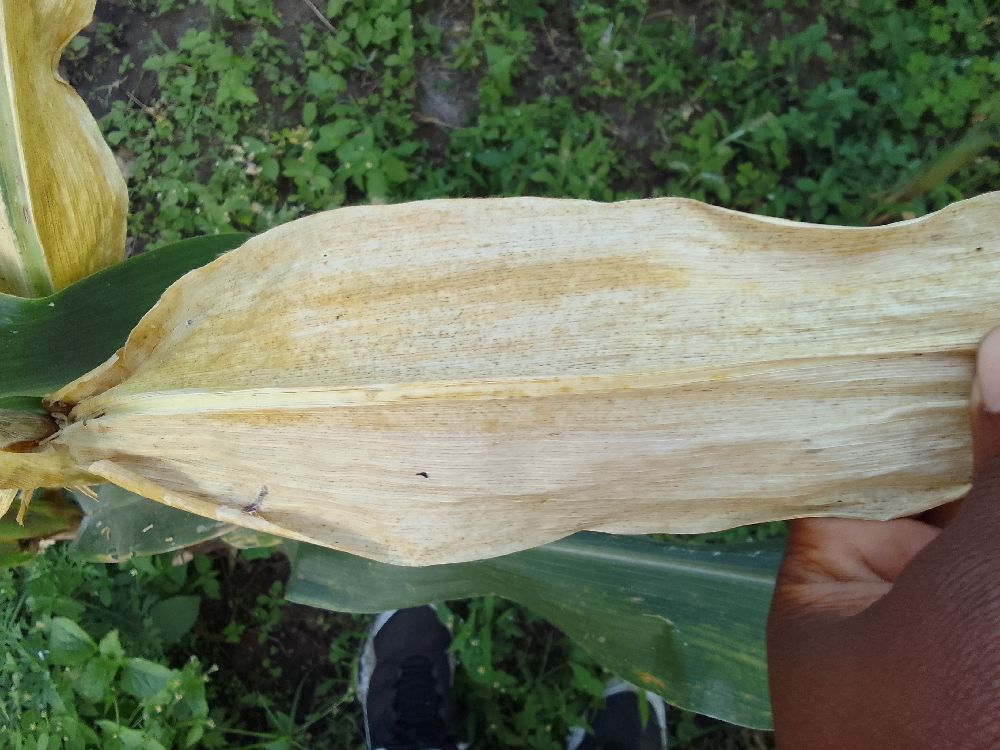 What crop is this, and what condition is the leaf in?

maize, maize lethal necrosis
